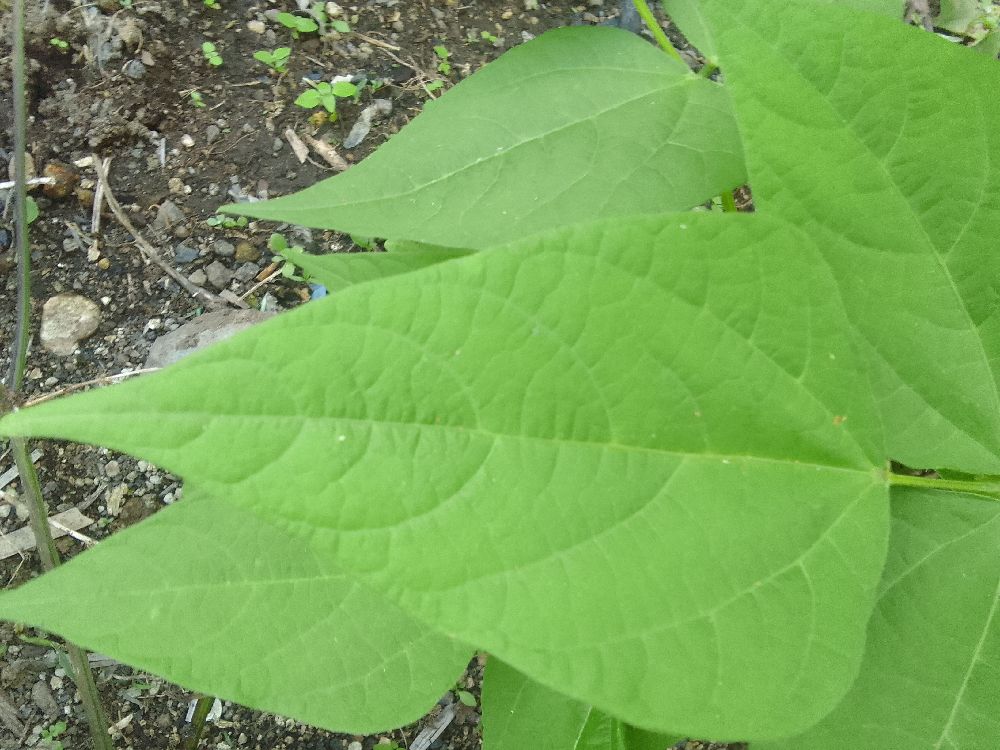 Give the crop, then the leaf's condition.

common bean, healthy
